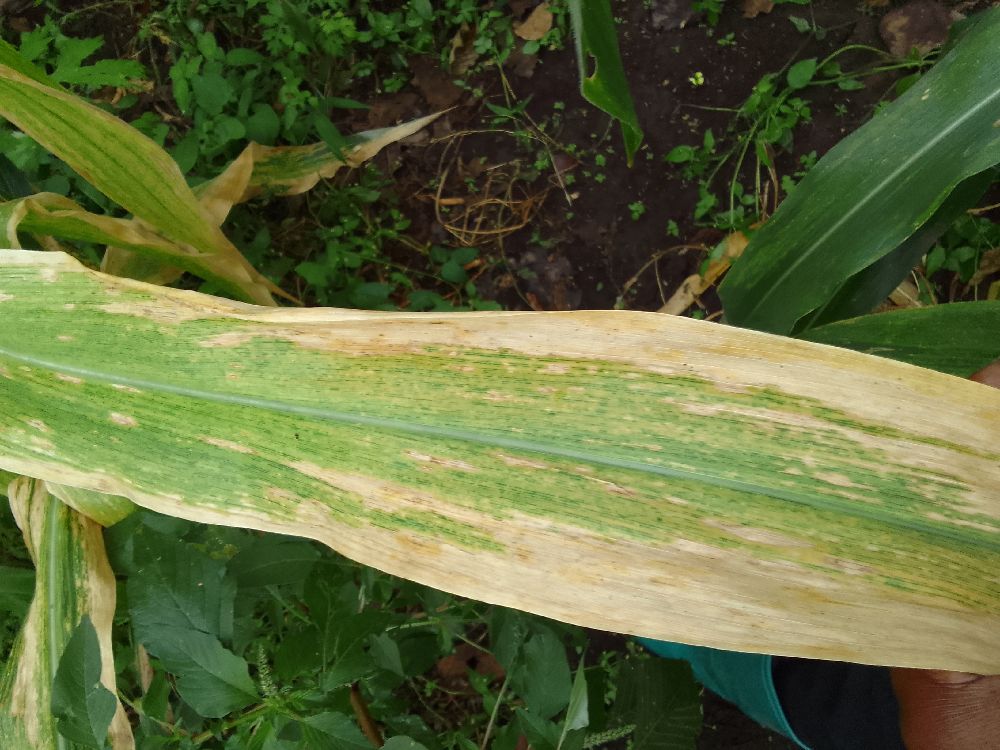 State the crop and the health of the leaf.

maize, maize lethal necrosis
